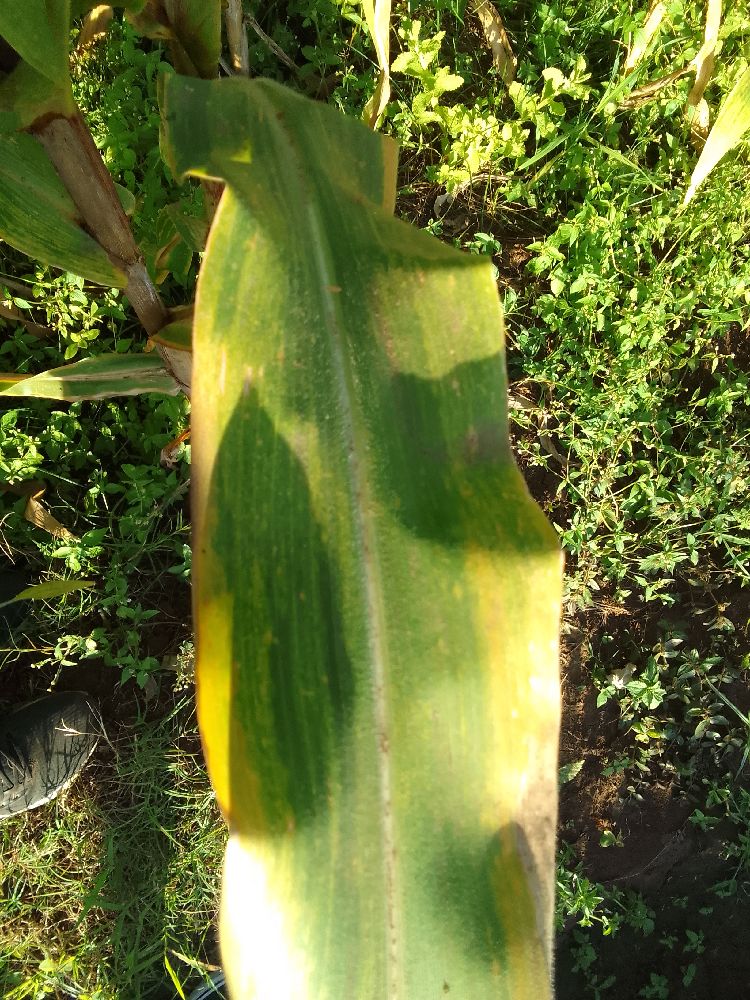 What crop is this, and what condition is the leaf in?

maize, maize lethal necrosis
